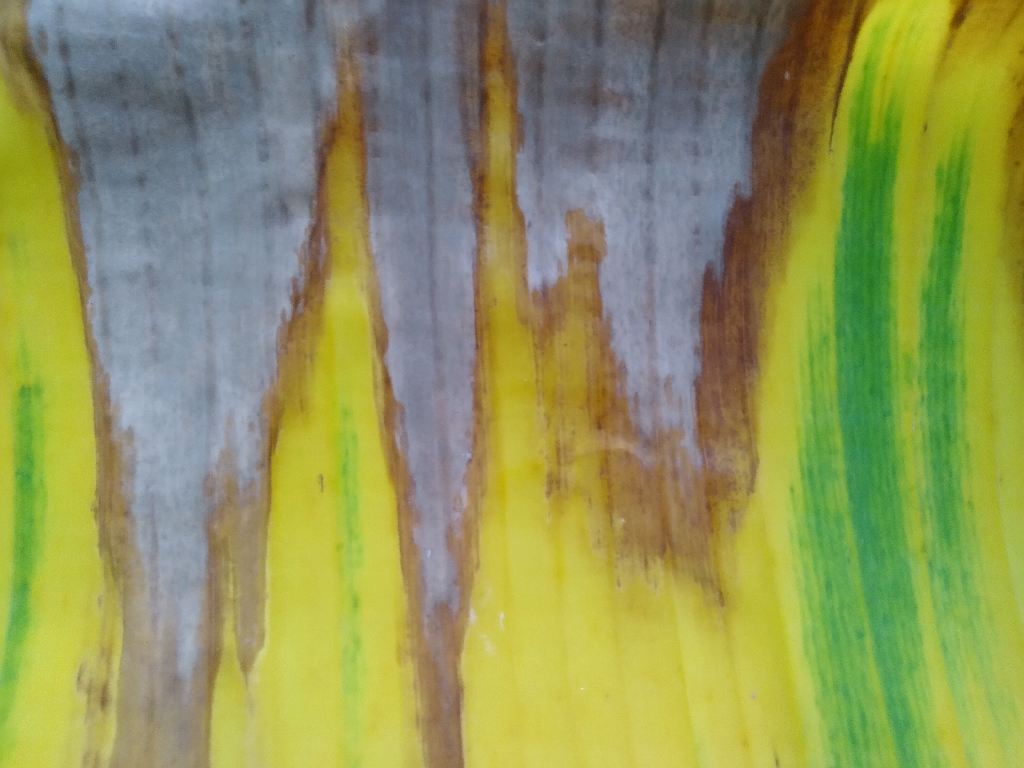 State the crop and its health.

banana, fusarium wilt race 1
